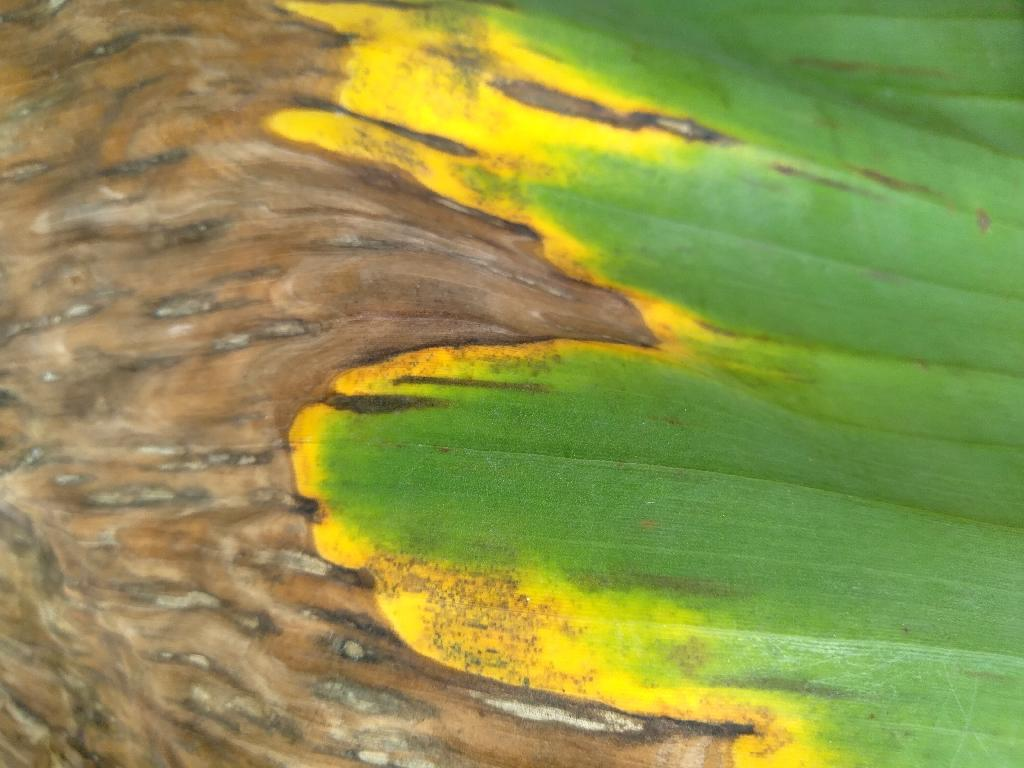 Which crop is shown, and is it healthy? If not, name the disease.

banana, black sigatoka
